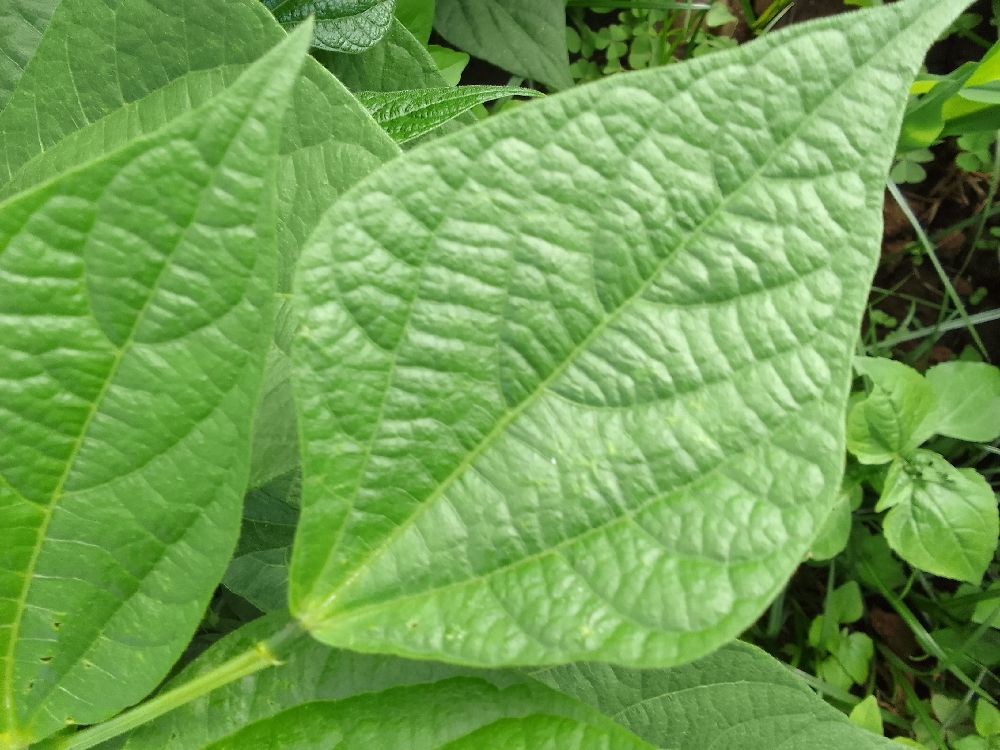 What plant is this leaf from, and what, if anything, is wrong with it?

common bean, healthy
